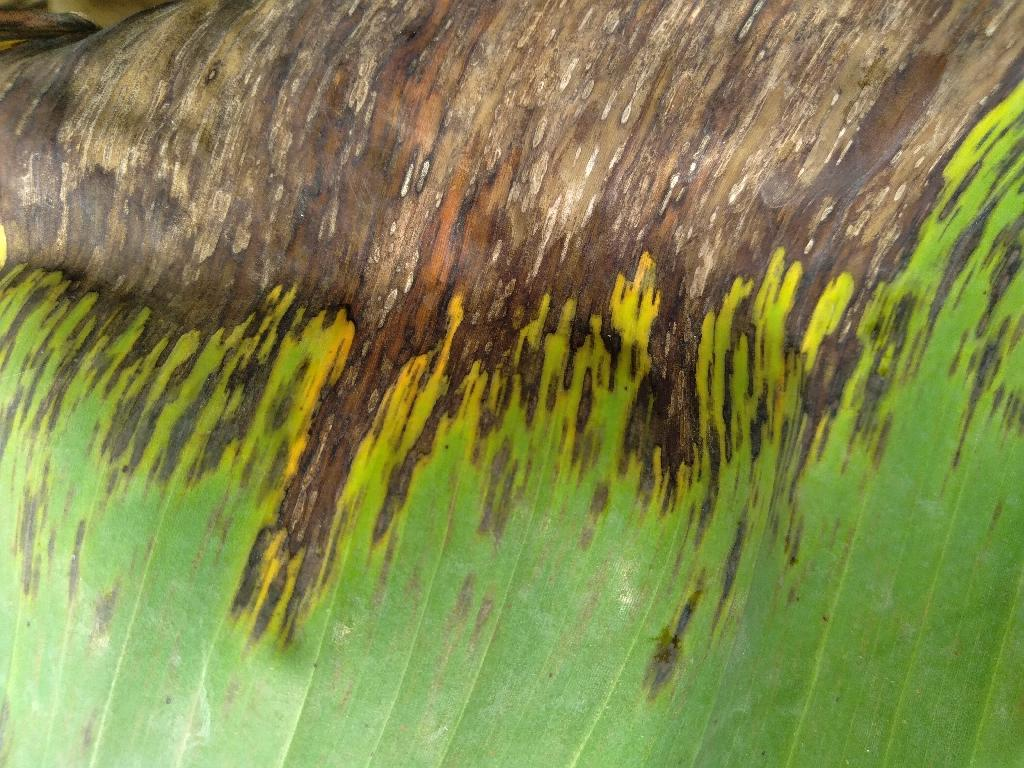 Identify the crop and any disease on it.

banana, black sigatoka
